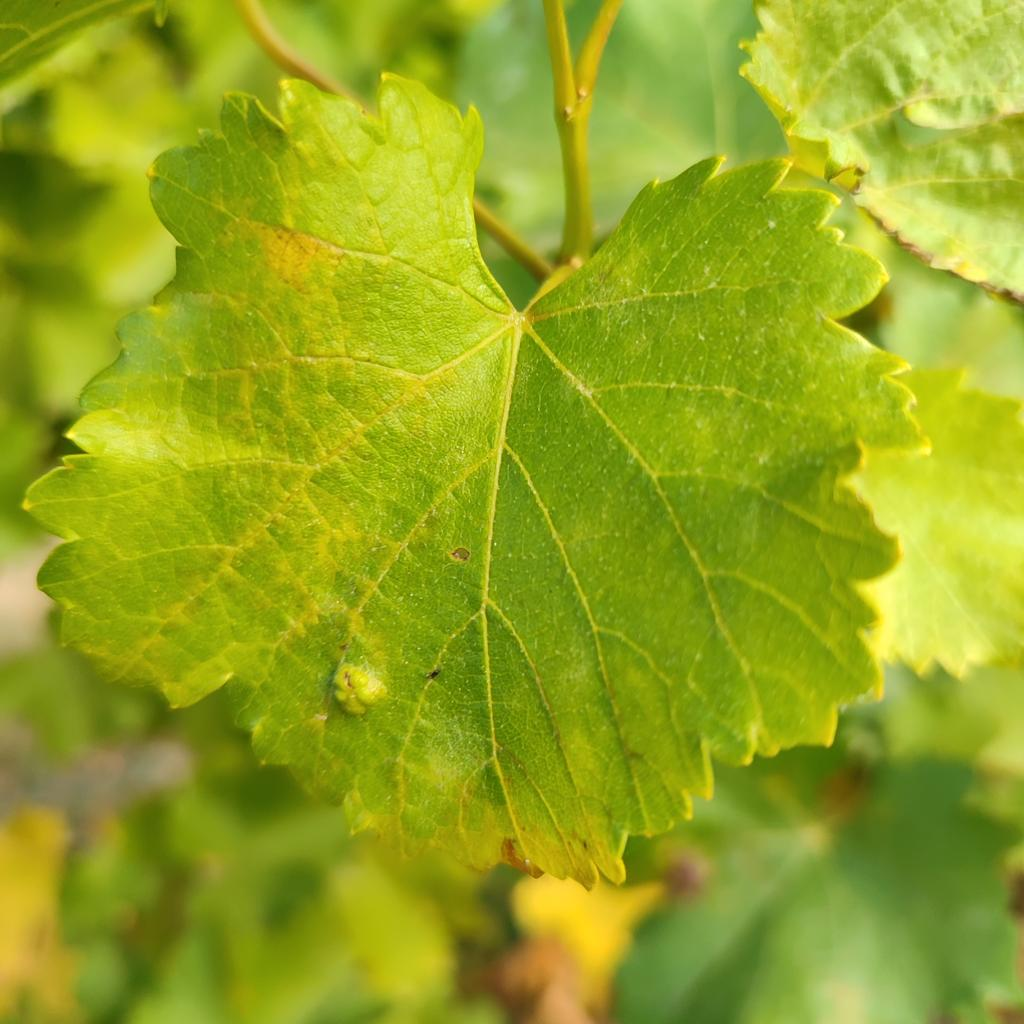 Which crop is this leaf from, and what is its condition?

grapevine, erineum mite
